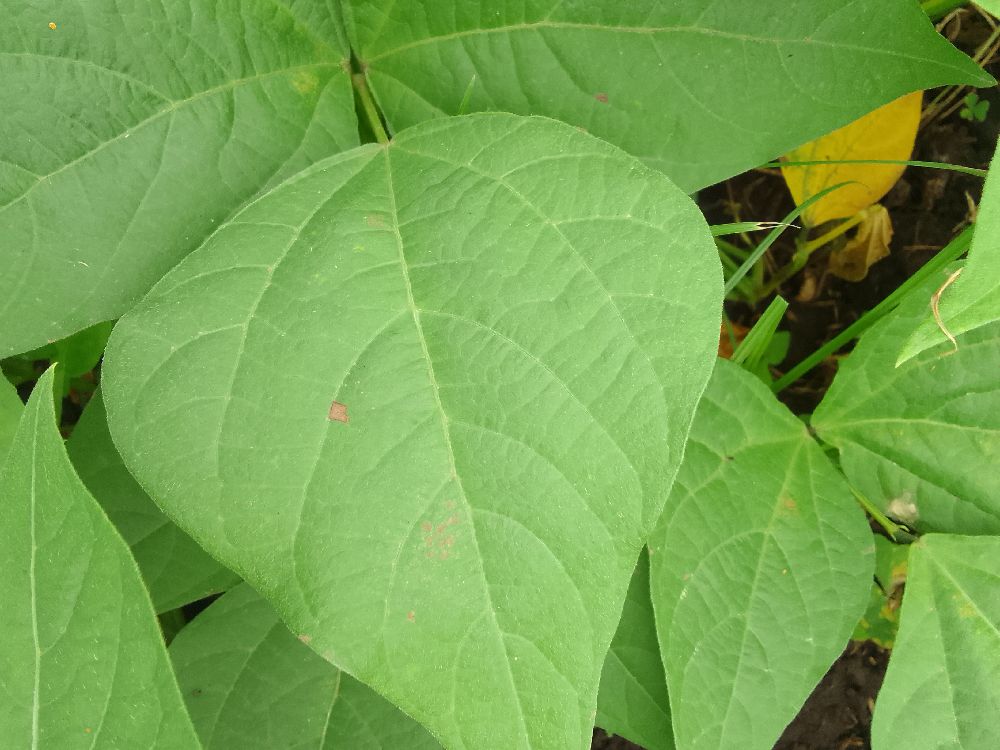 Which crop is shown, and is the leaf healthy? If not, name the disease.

common bean, healthy
